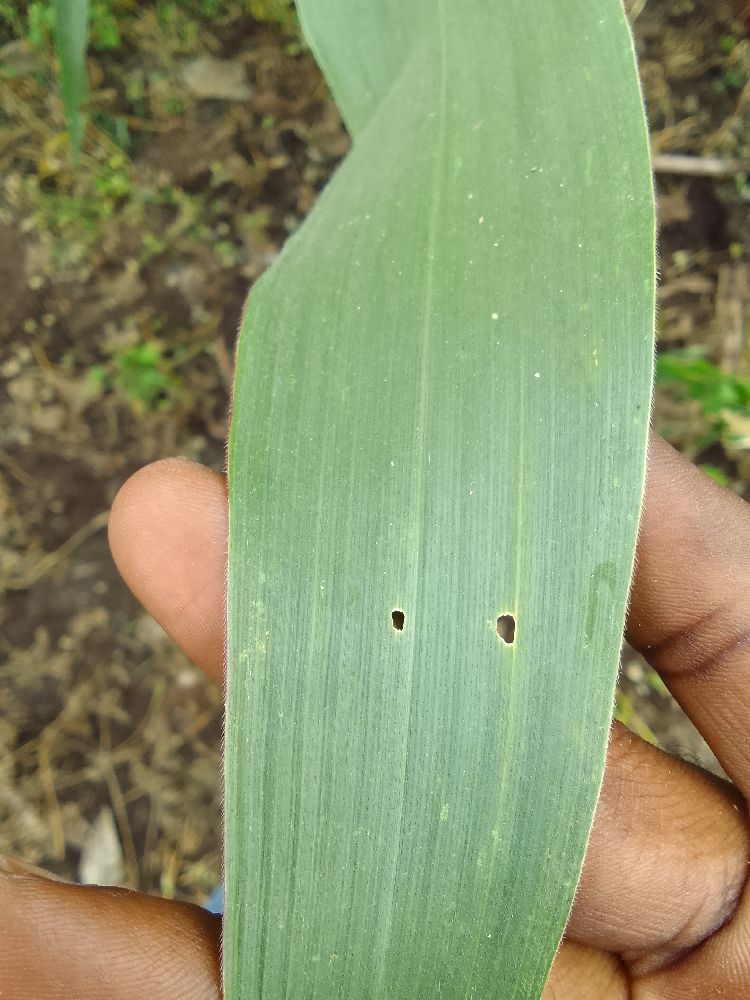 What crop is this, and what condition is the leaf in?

maize, healthy
